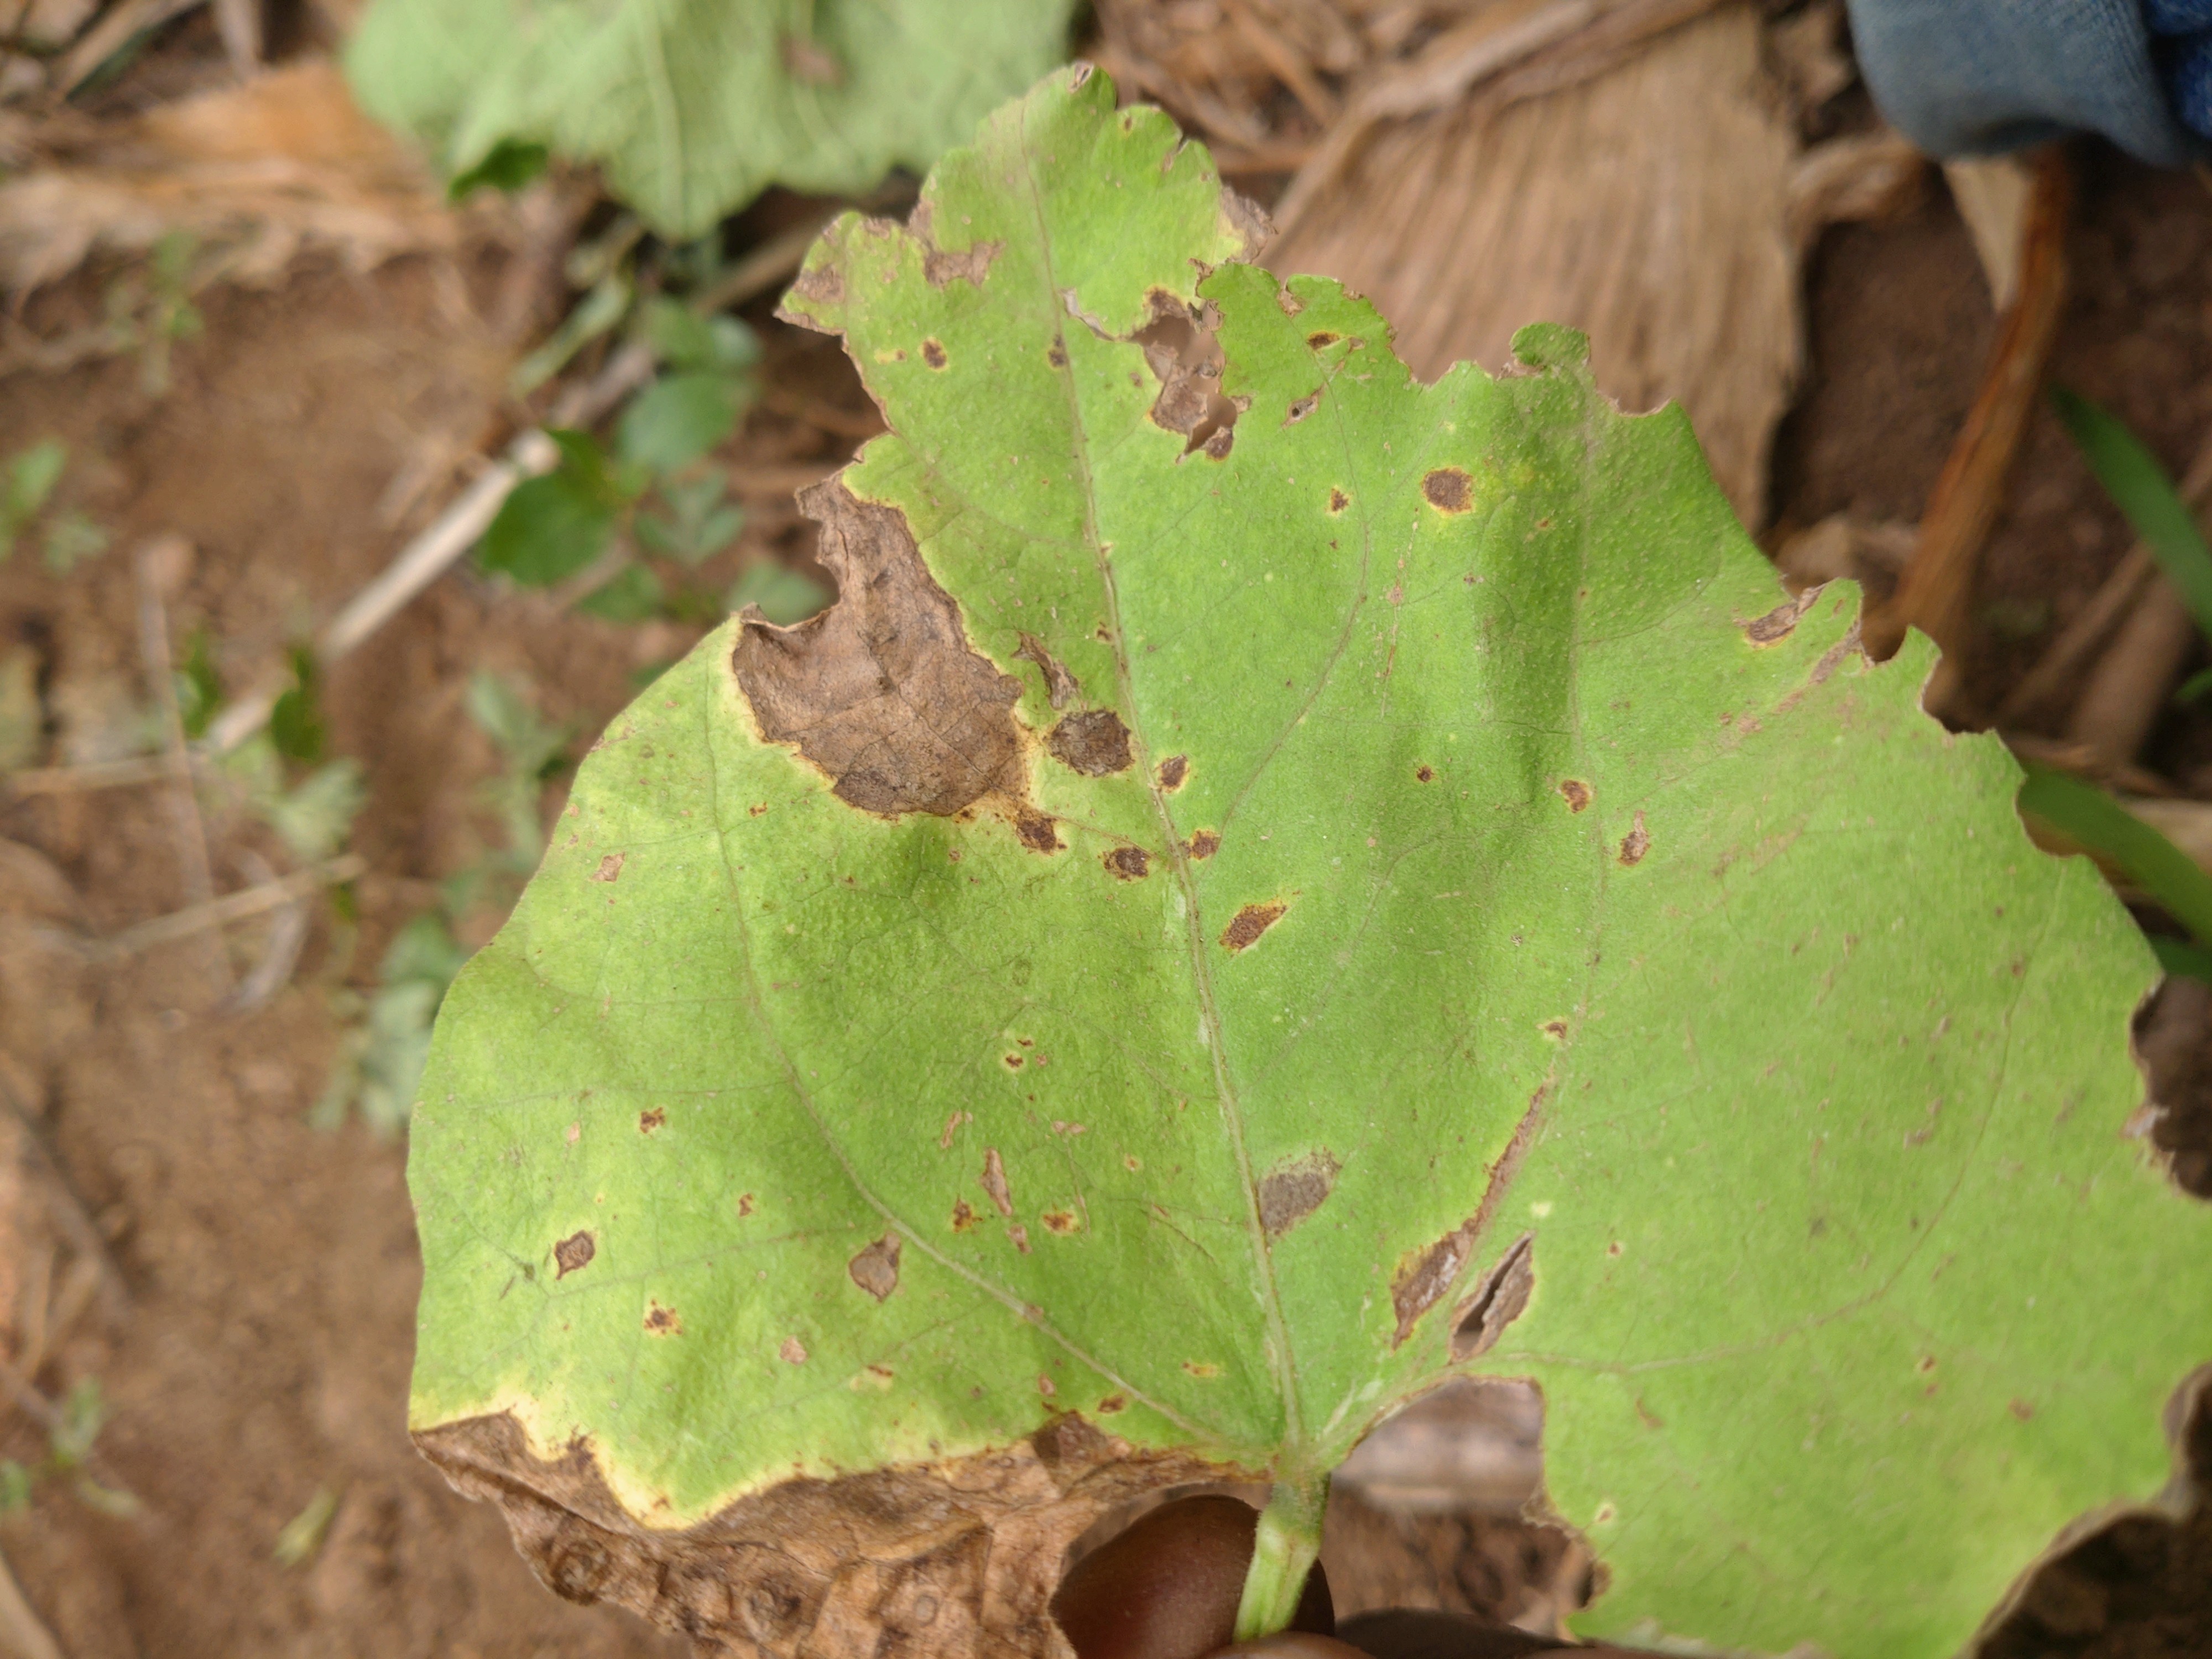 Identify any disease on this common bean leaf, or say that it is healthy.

anthracnose
